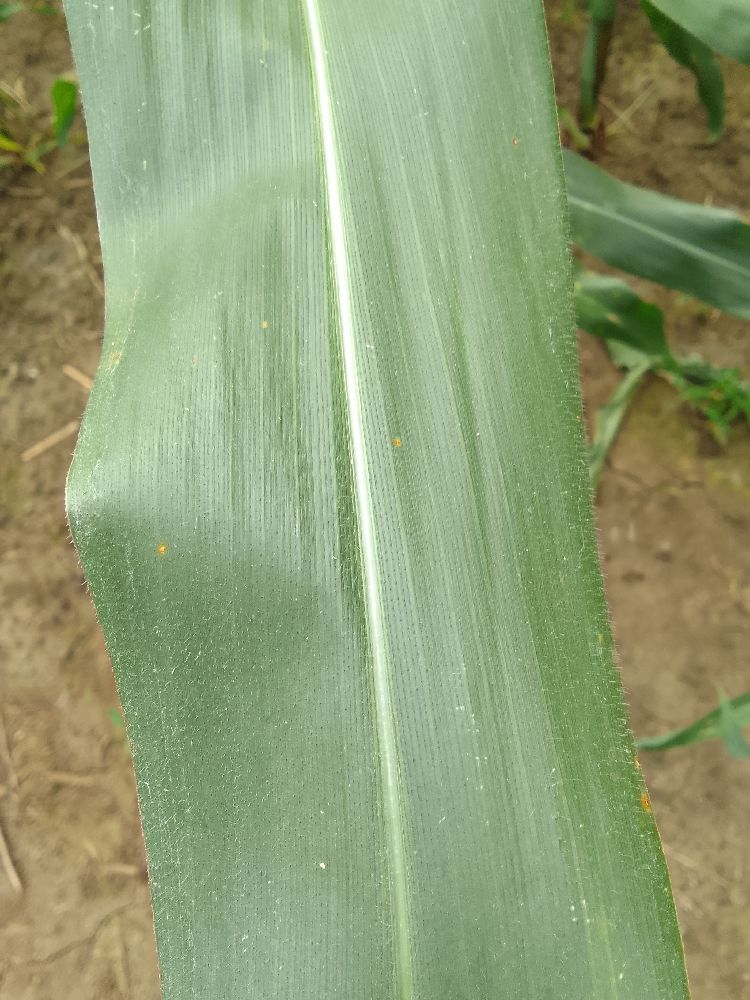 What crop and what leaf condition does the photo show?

maize, healthy
